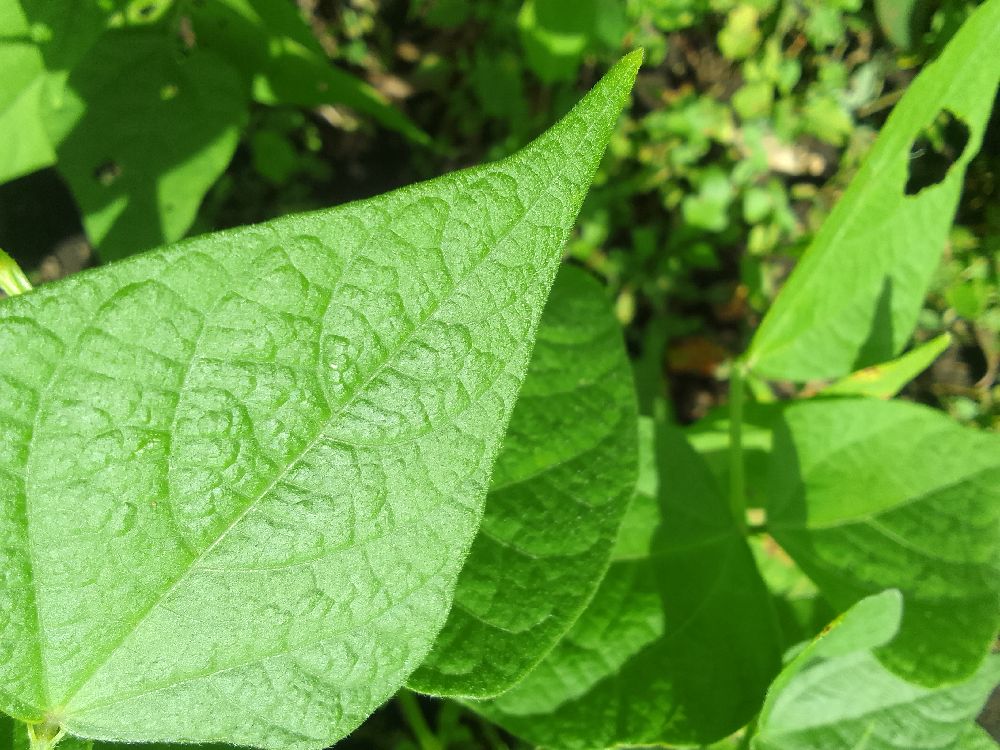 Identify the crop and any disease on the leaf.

common bean, healthy
